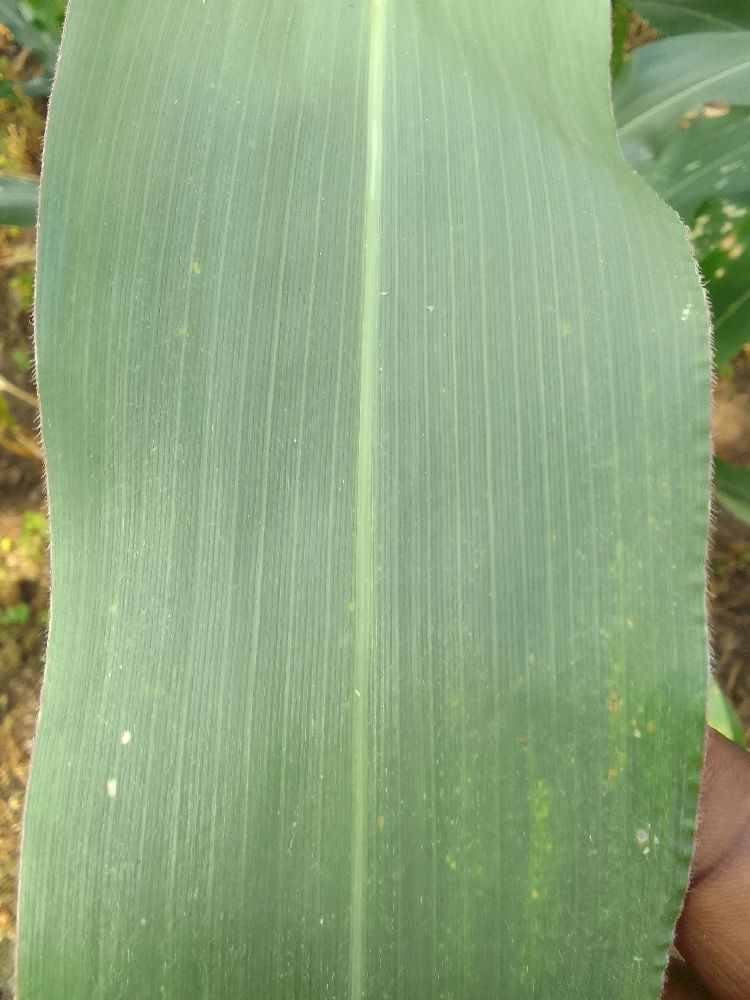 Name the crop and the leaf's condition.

maize, healthy
